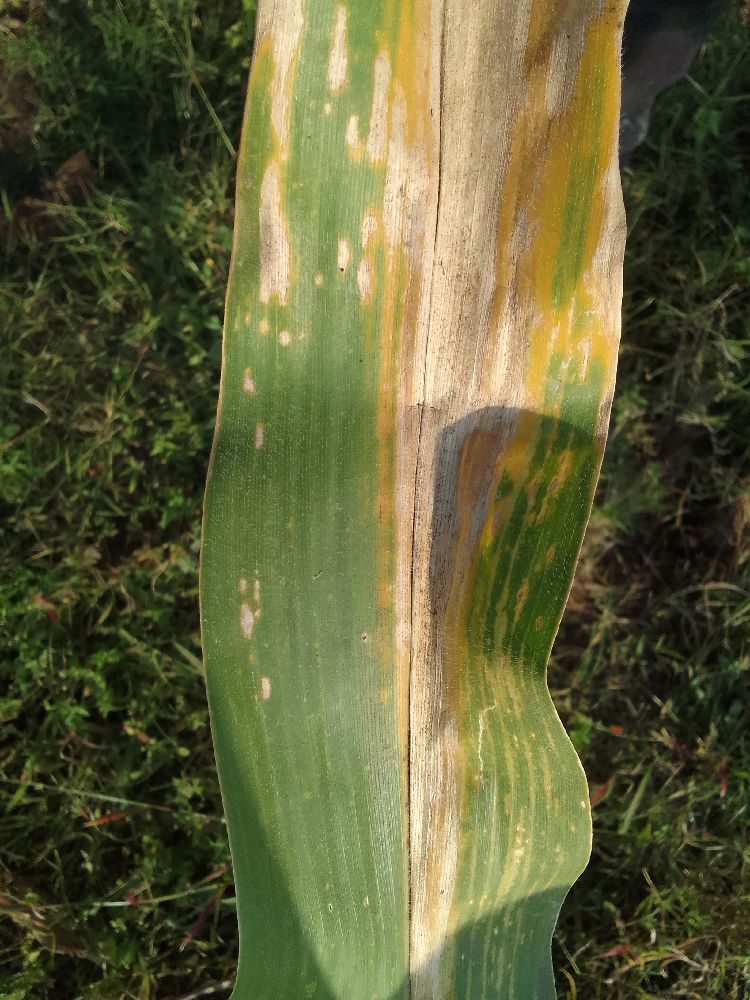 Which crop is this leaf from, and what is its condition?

maize, maize lethal necrosis
